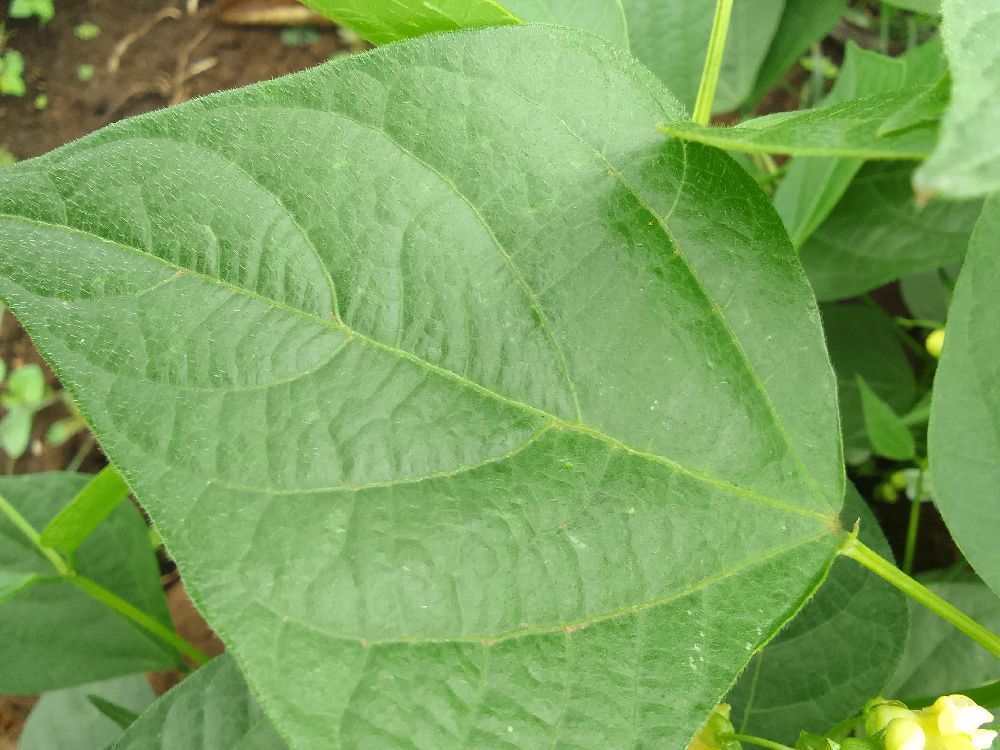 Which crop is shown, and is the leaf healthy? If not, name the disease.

common bean, healthy
